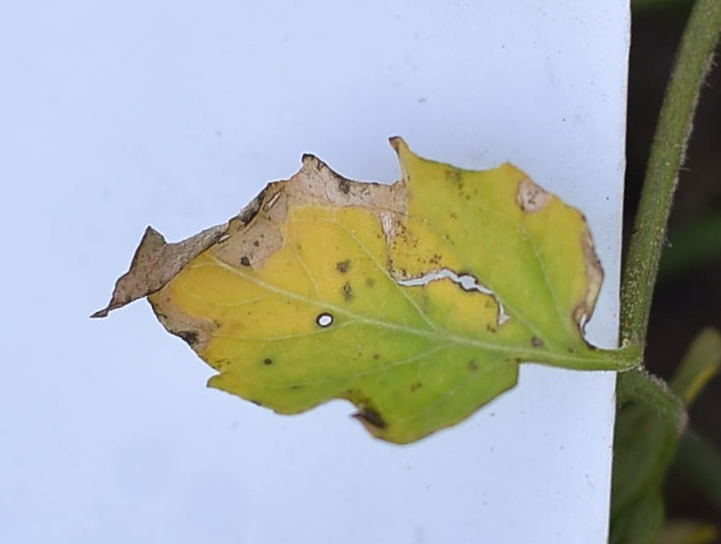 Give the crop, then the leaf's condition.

tomato, infected
